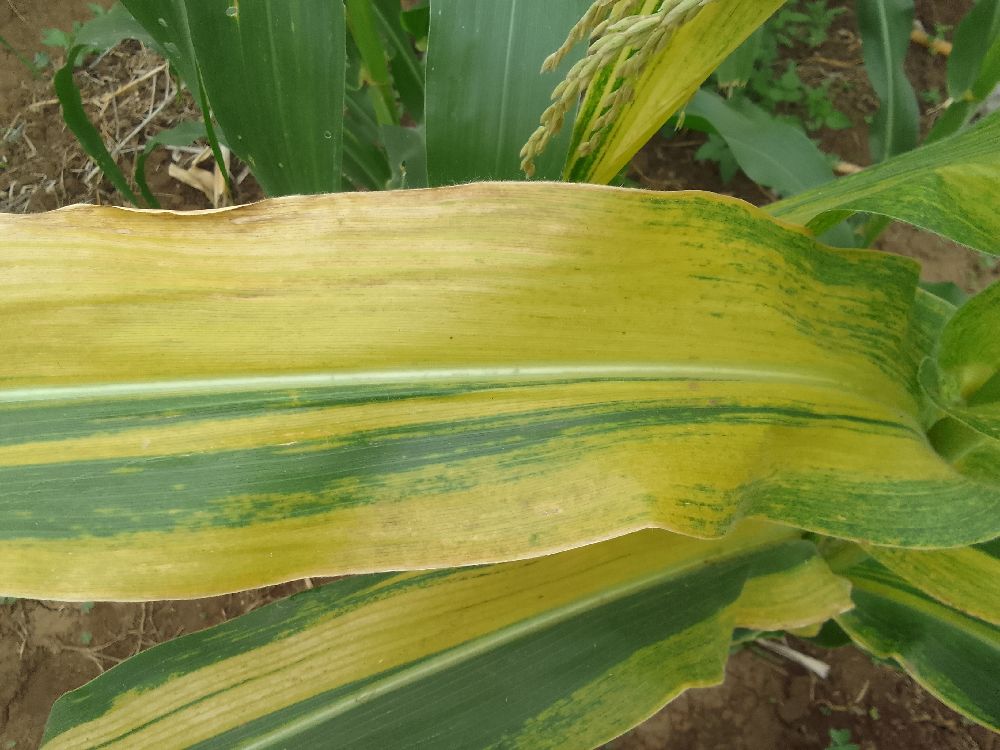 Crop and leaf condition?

maize, maize lethal necrosis
